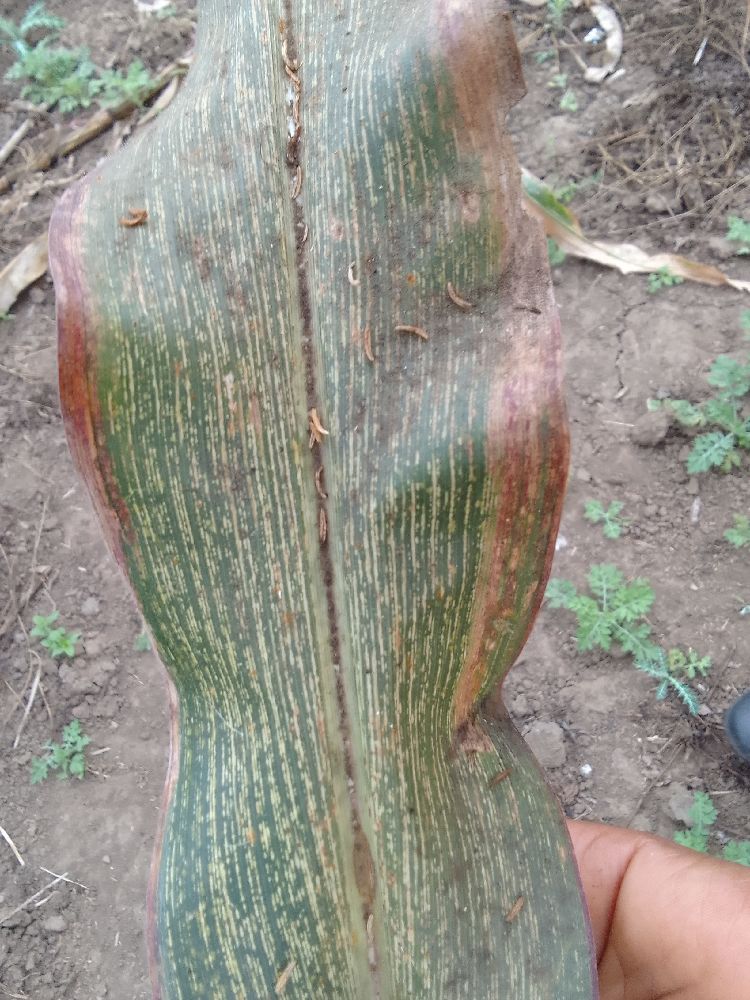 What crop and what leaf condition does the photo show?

maize, maize streak virus
